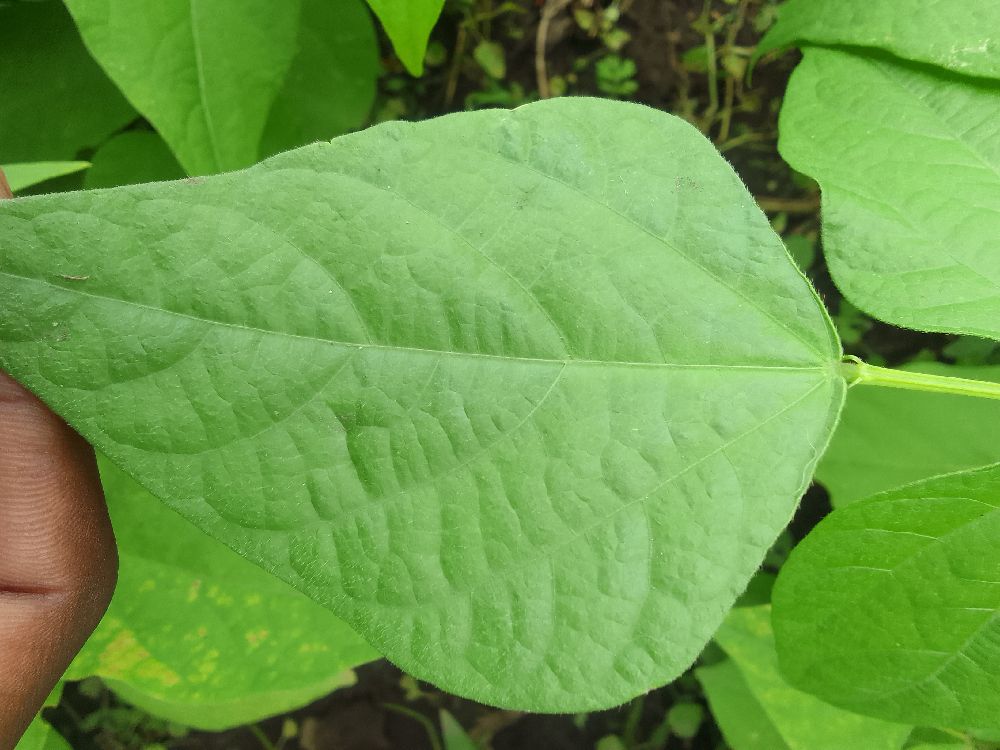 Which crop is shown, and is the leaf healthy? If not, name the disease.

common bean, healthy
